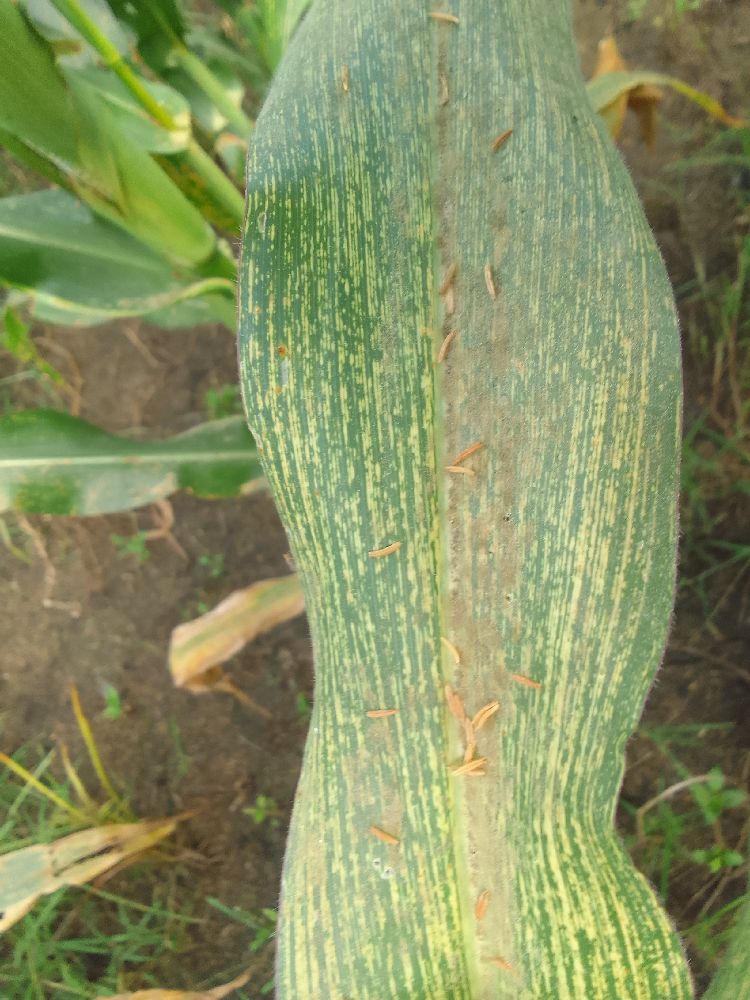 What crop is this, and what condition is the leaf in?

maize, maize streak virus
